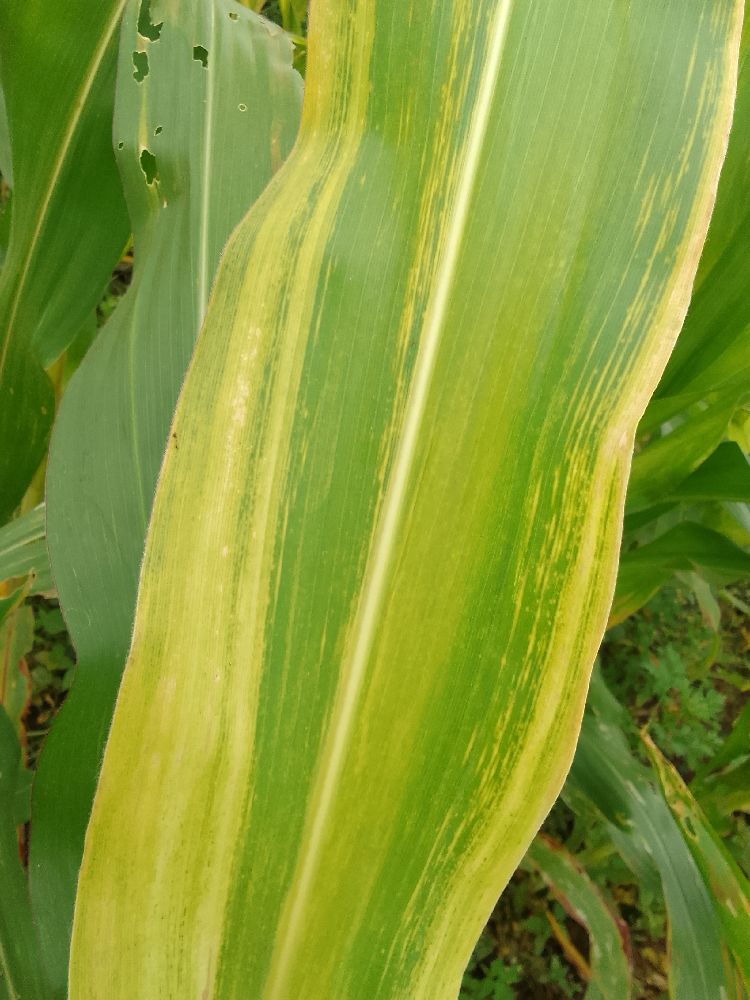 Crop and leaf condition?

maize, maize lethal necrosis
